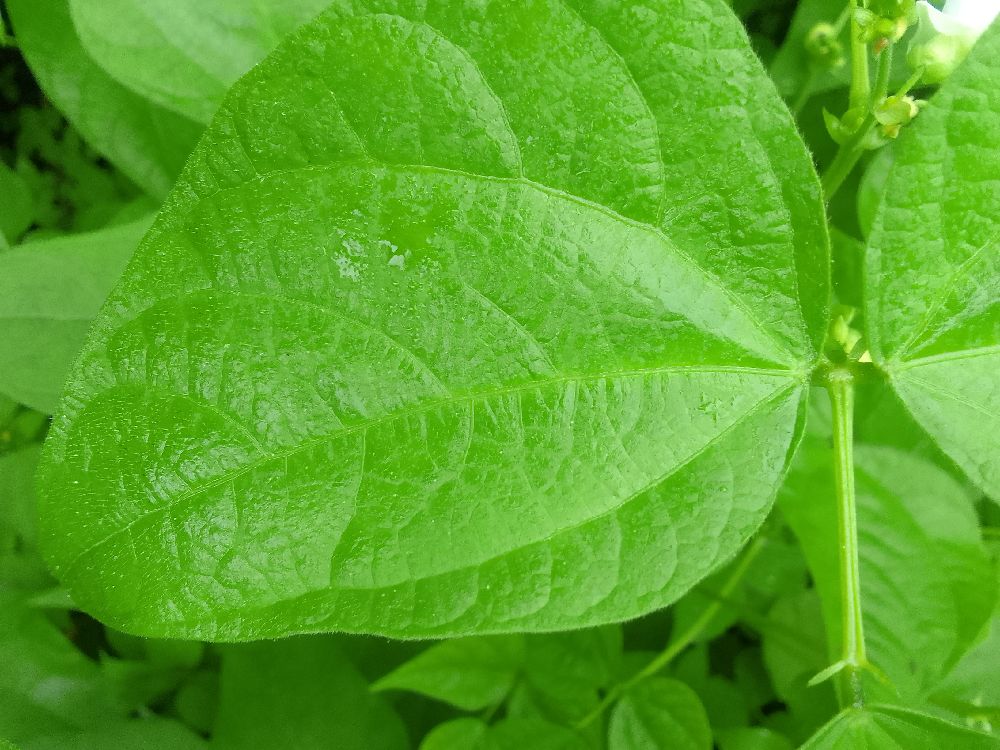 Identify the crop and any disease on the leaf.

common bean, healthy
